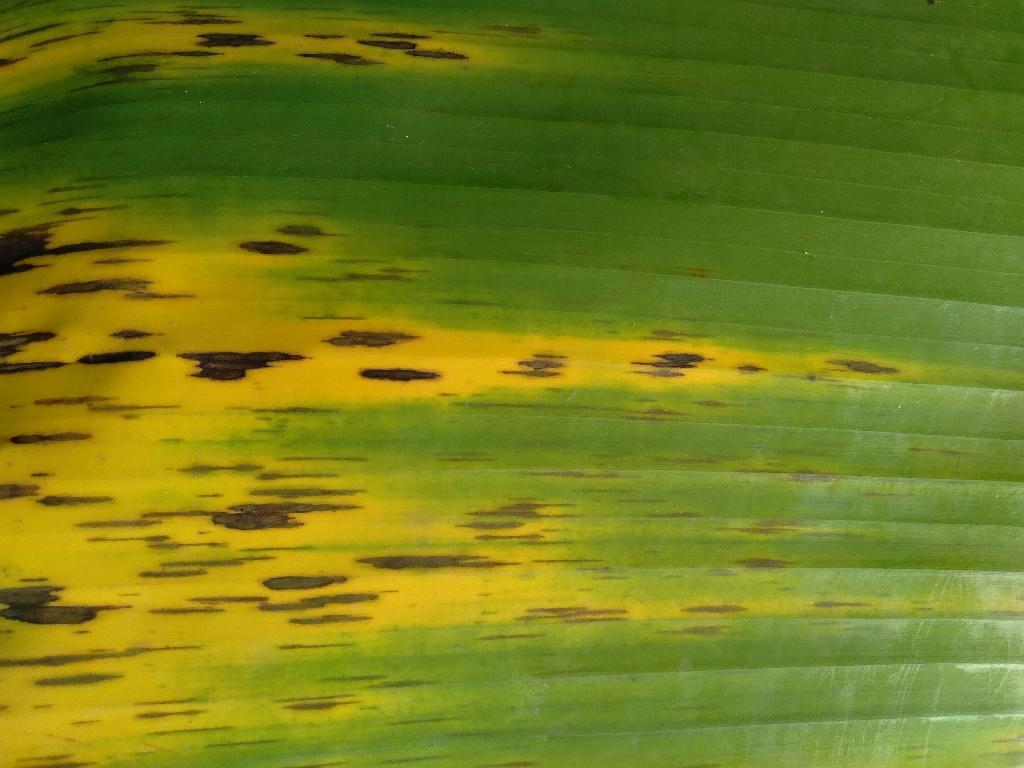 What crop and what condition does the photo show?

banana, black sigatoka
